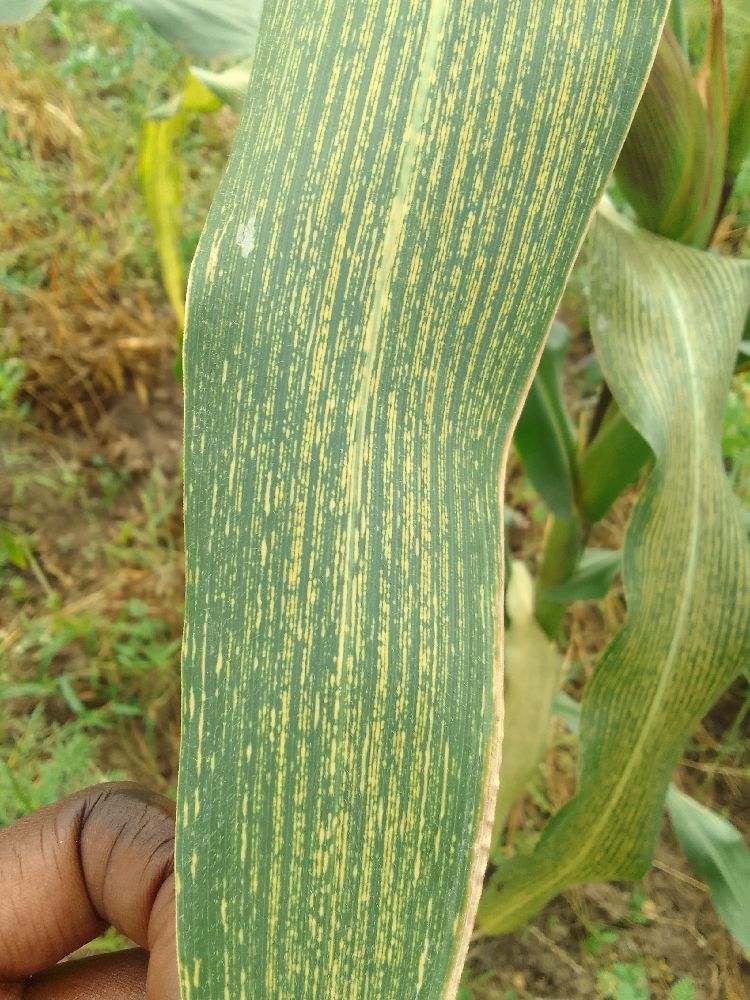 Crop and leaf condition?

maize, maize streak virus
